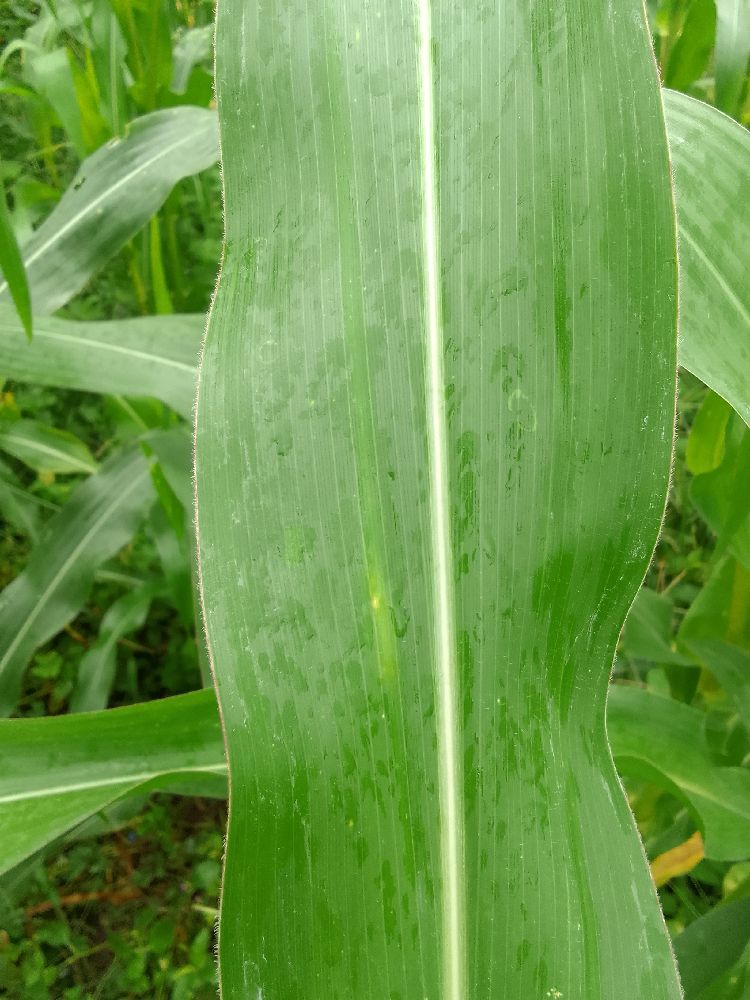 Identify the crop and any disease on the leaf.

maize, healthy
